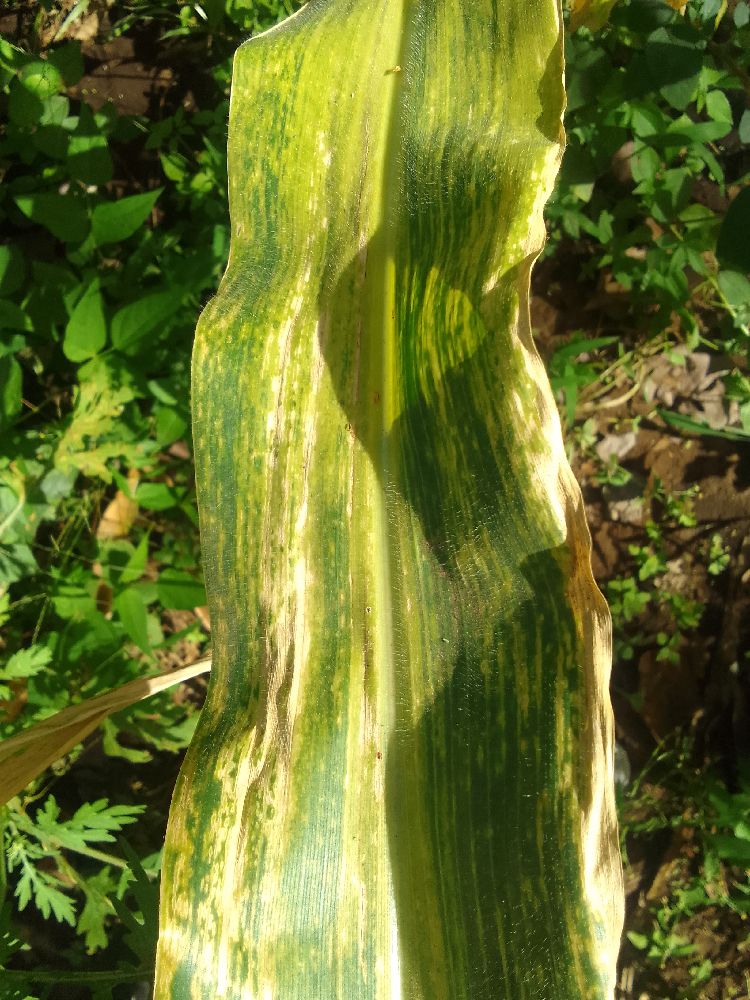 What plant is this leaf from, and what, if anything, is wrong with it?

maize, maize lethal necrosis
